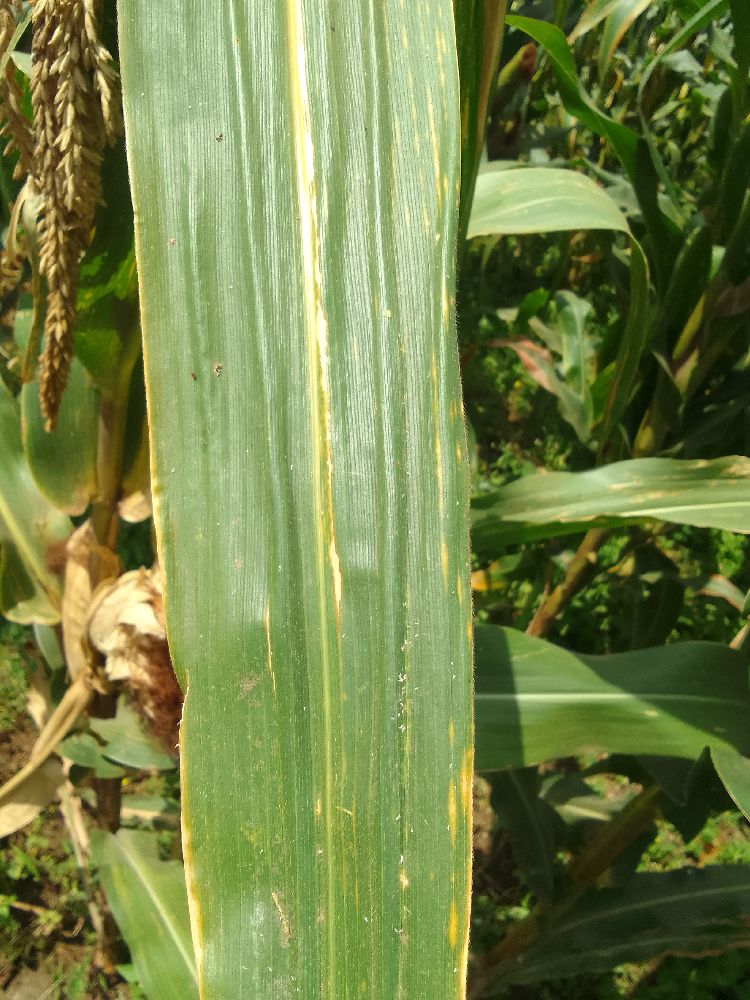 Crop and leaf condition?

maize, maize lethal necrosis
